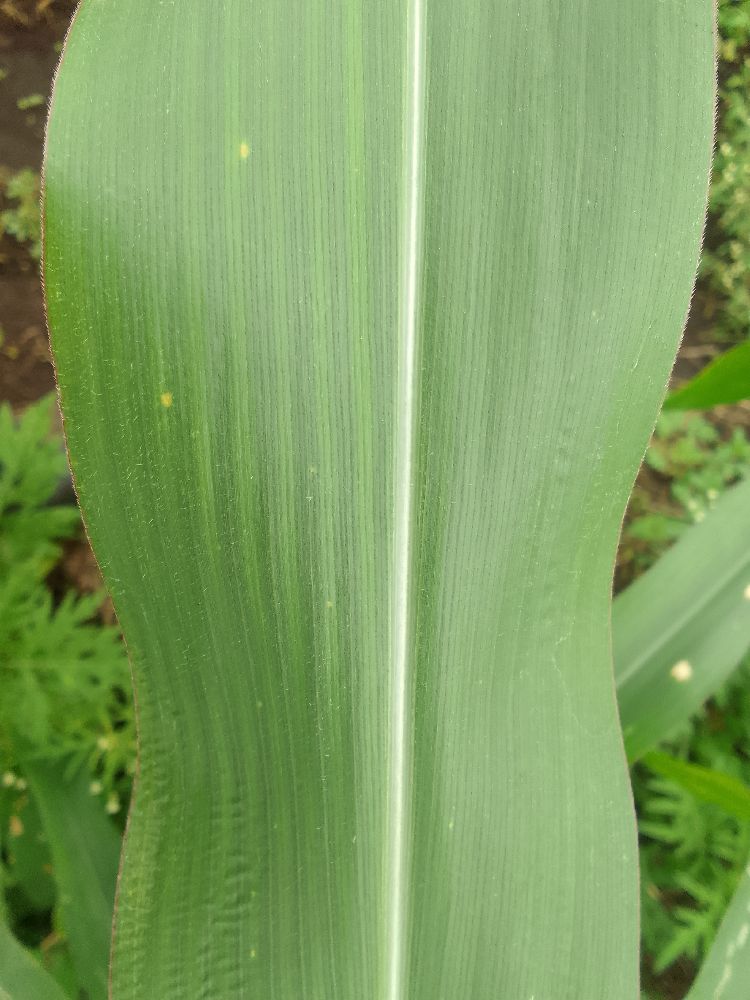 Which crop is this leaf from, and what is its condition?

maize, healthy
